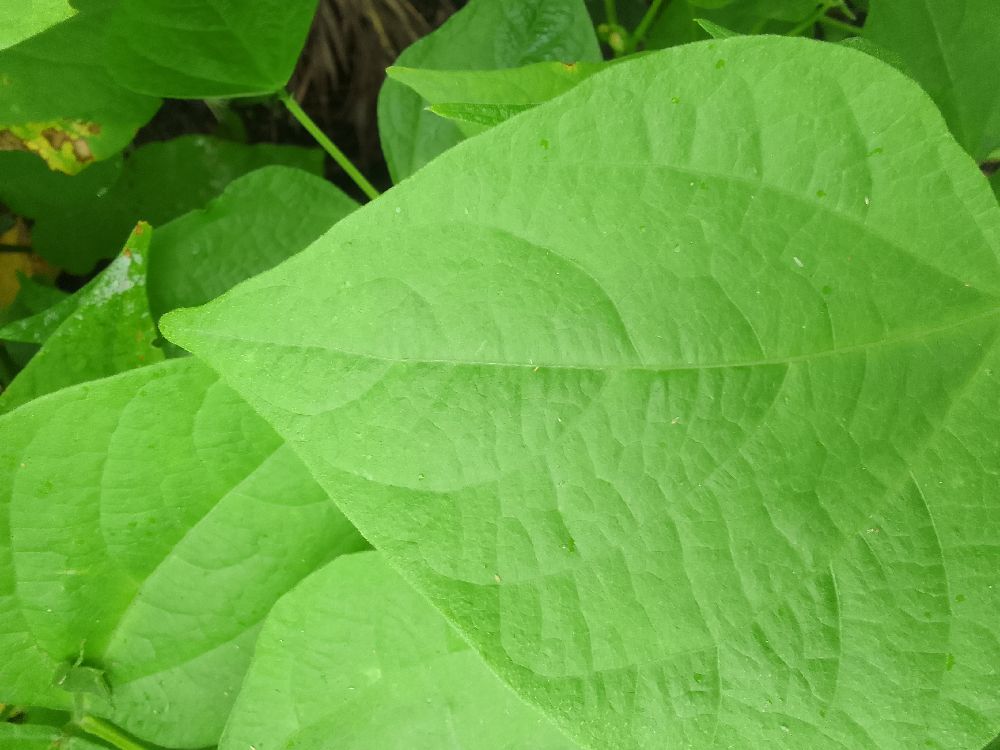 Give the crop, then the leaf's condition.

common bean, healthy
